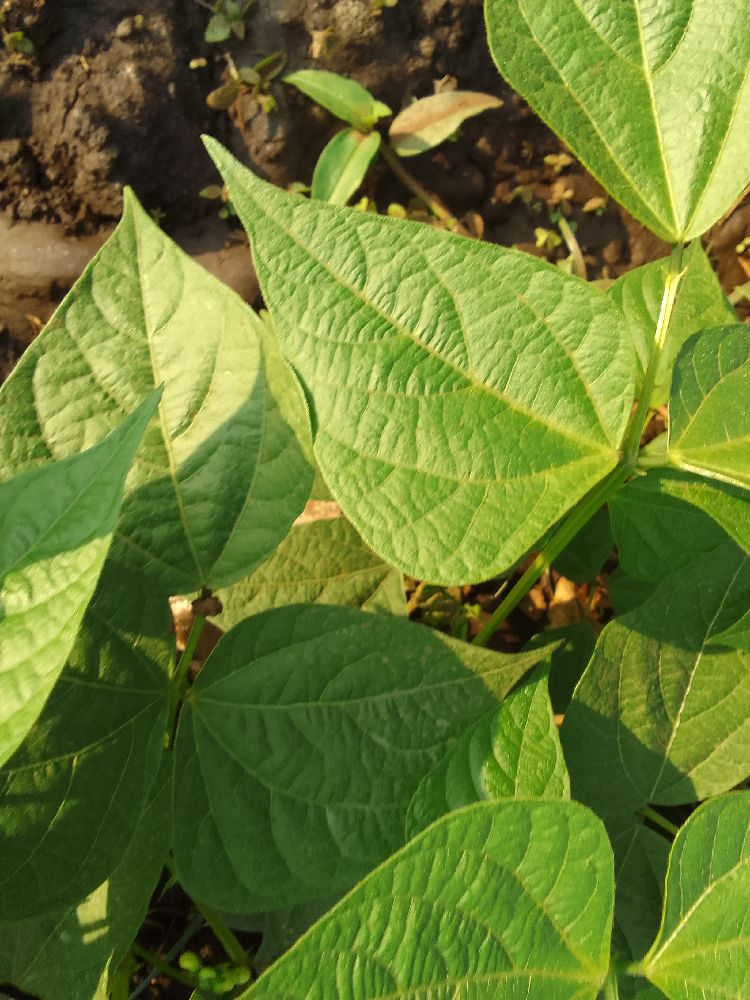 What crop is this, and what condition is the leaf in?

common bean, healthy
